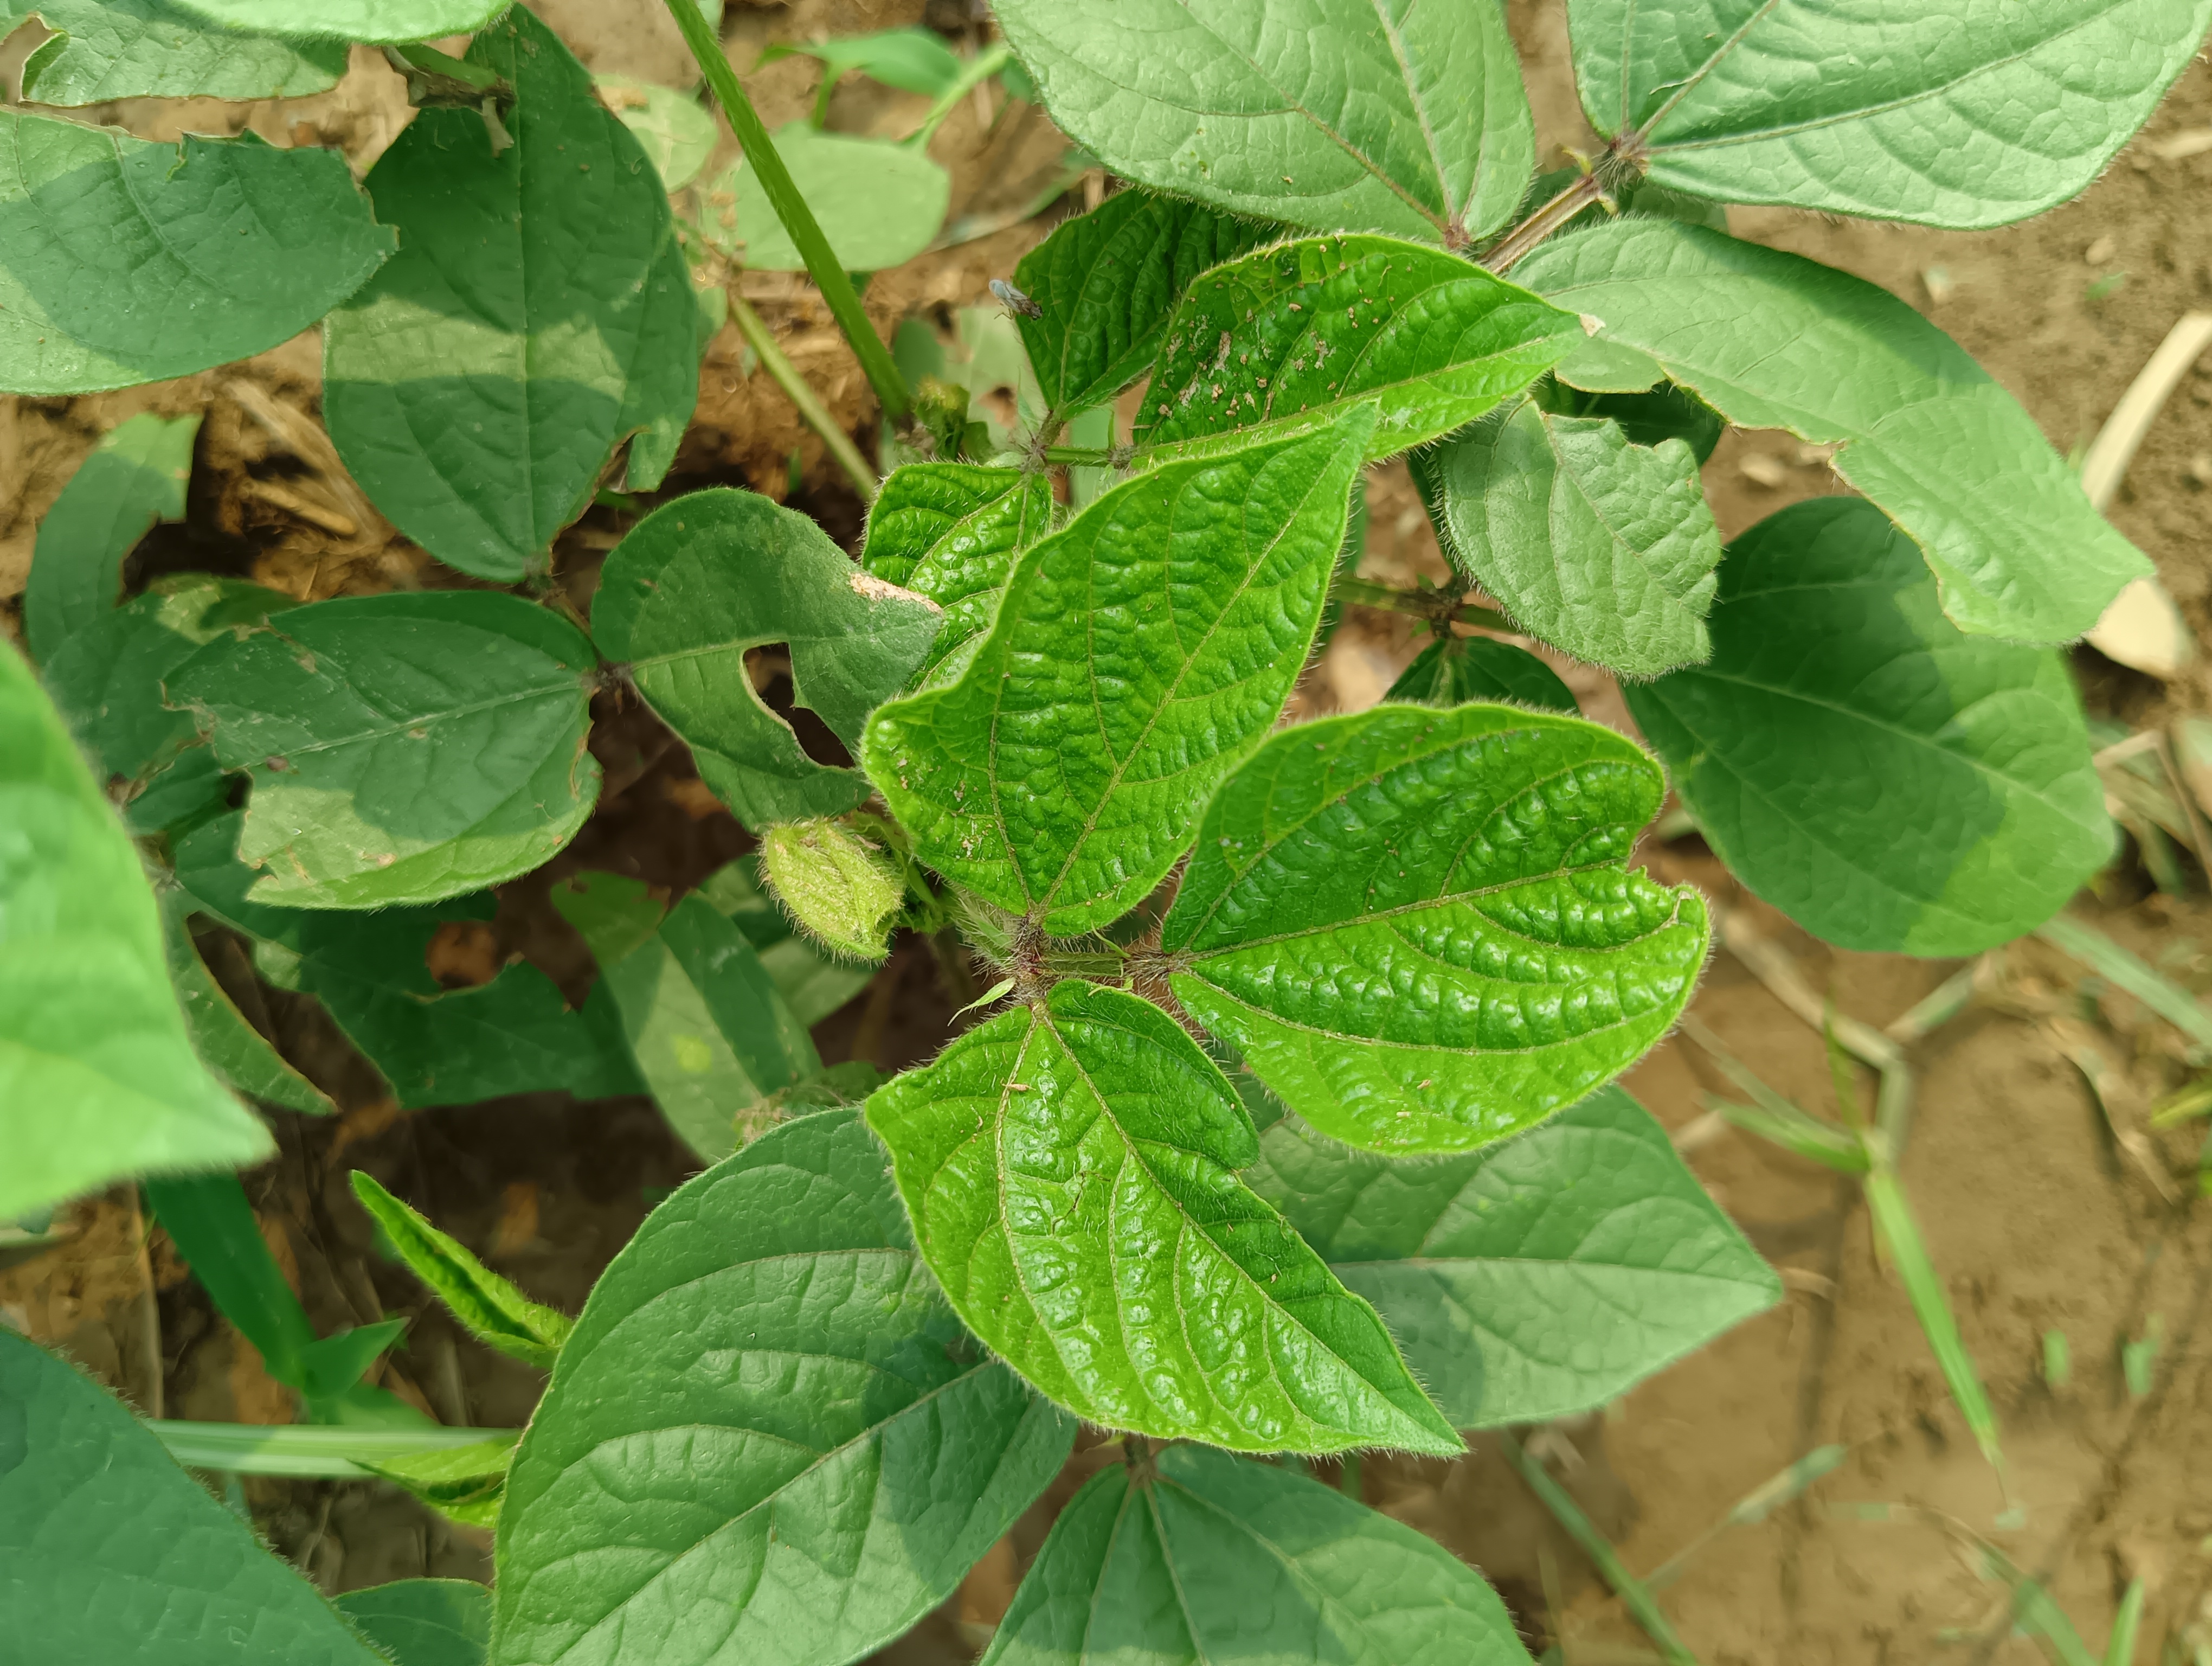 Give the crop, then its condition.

mungbean, healthy
